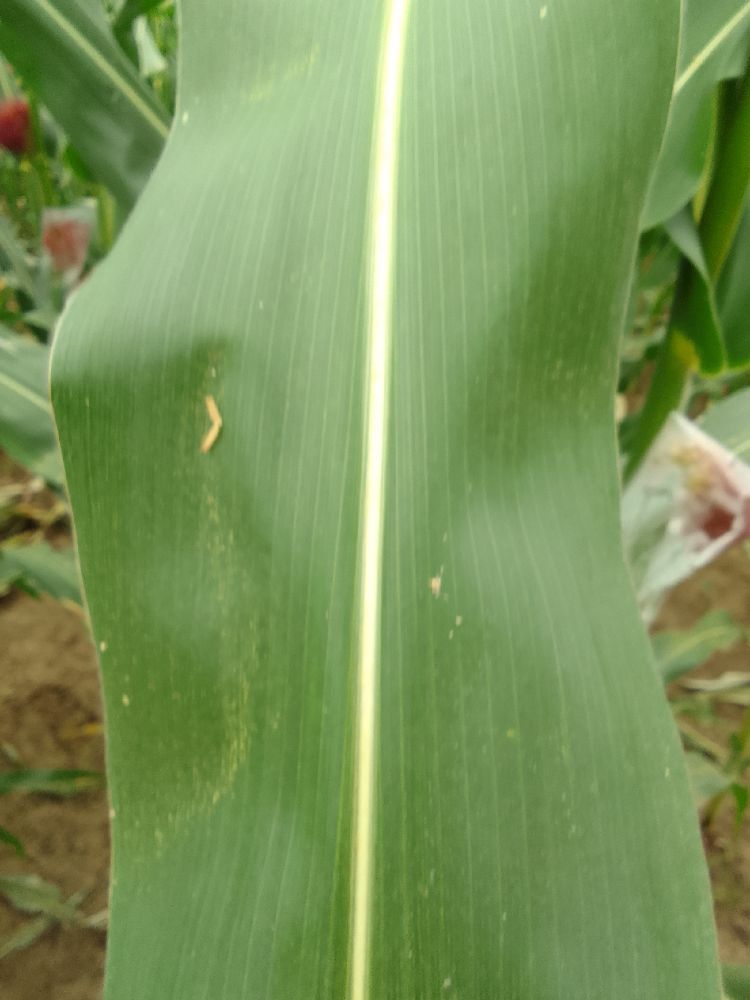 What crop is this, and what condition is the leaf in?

maize, healthy
